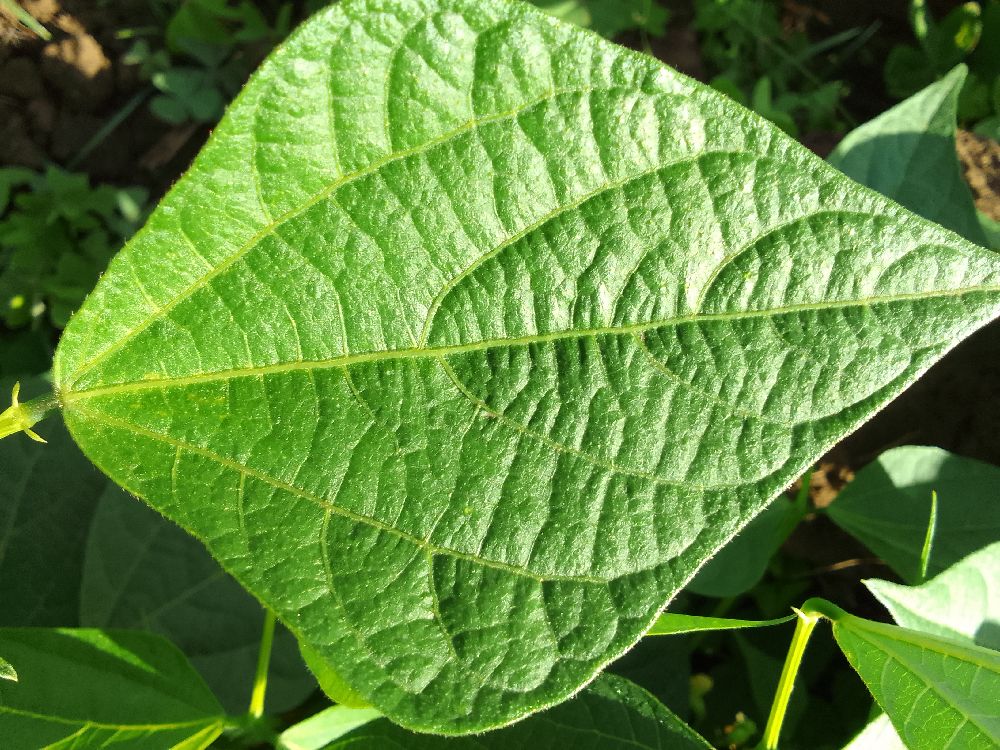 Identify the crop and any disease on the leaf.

common bean, healthy
